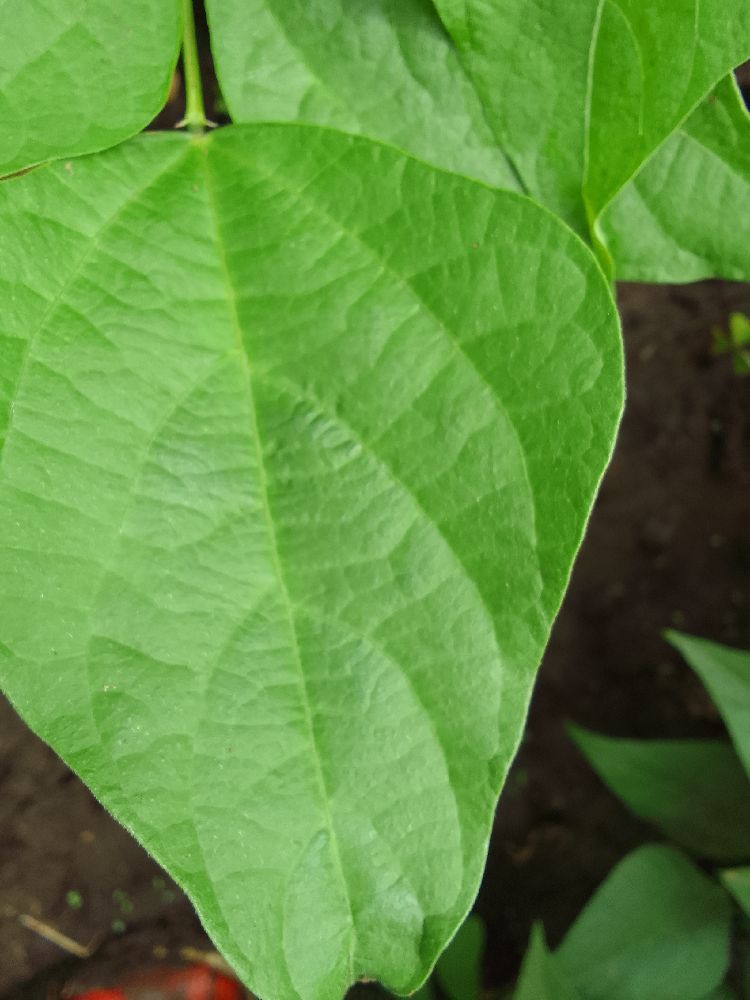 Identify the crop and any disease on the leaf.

common bean, healthy
